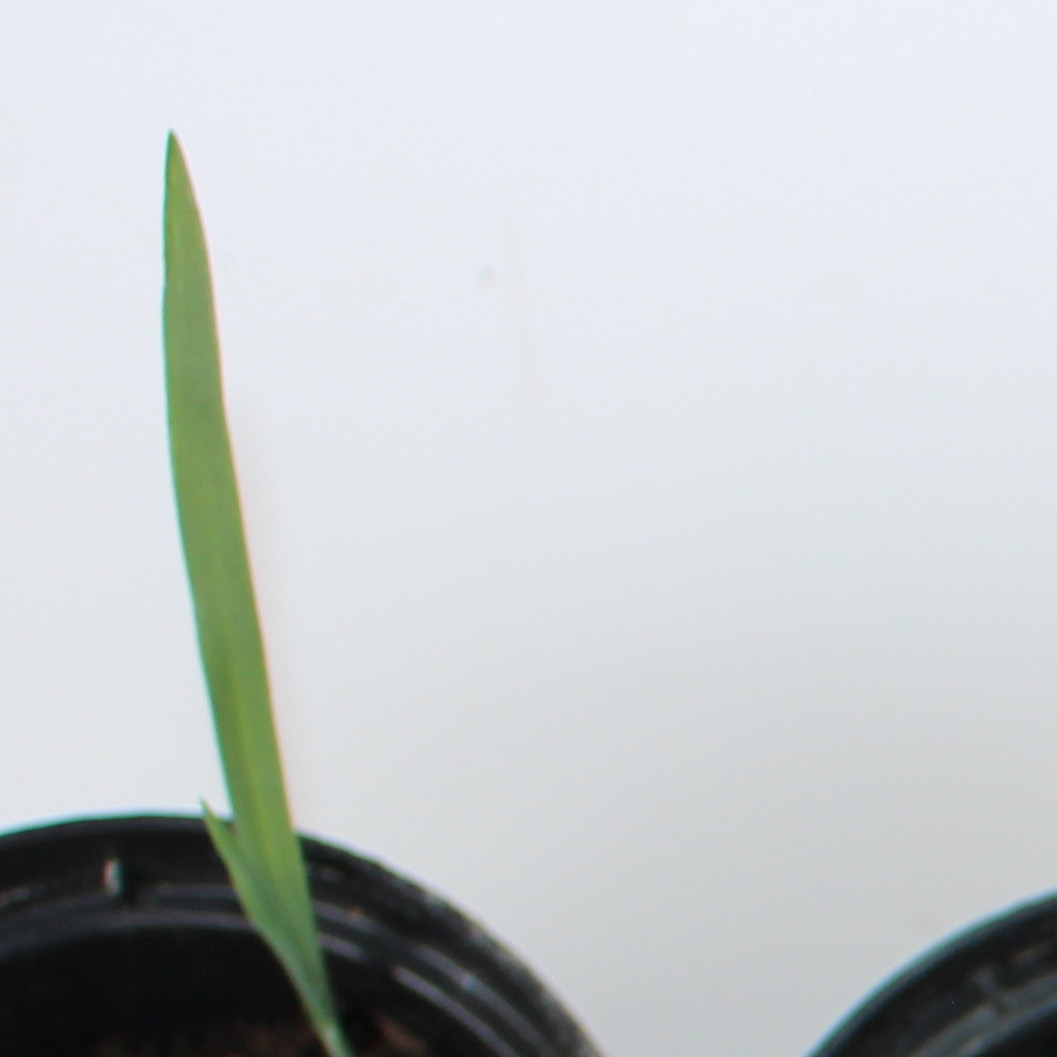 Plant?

Avena sterilis
